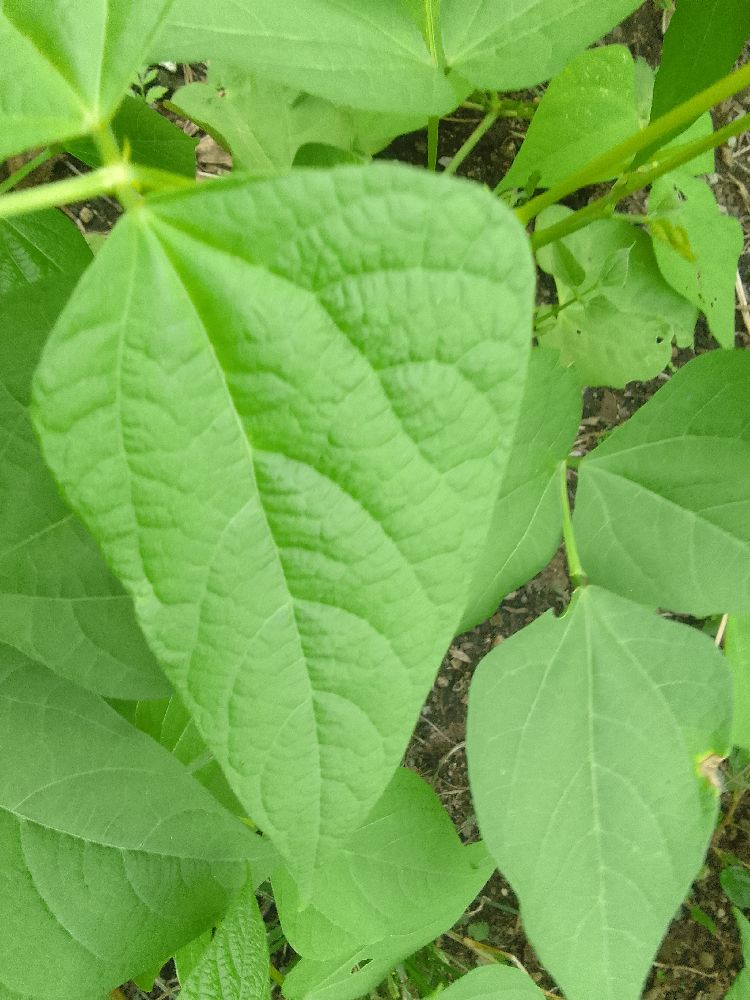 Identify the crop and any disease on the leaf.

common bean, healthy
